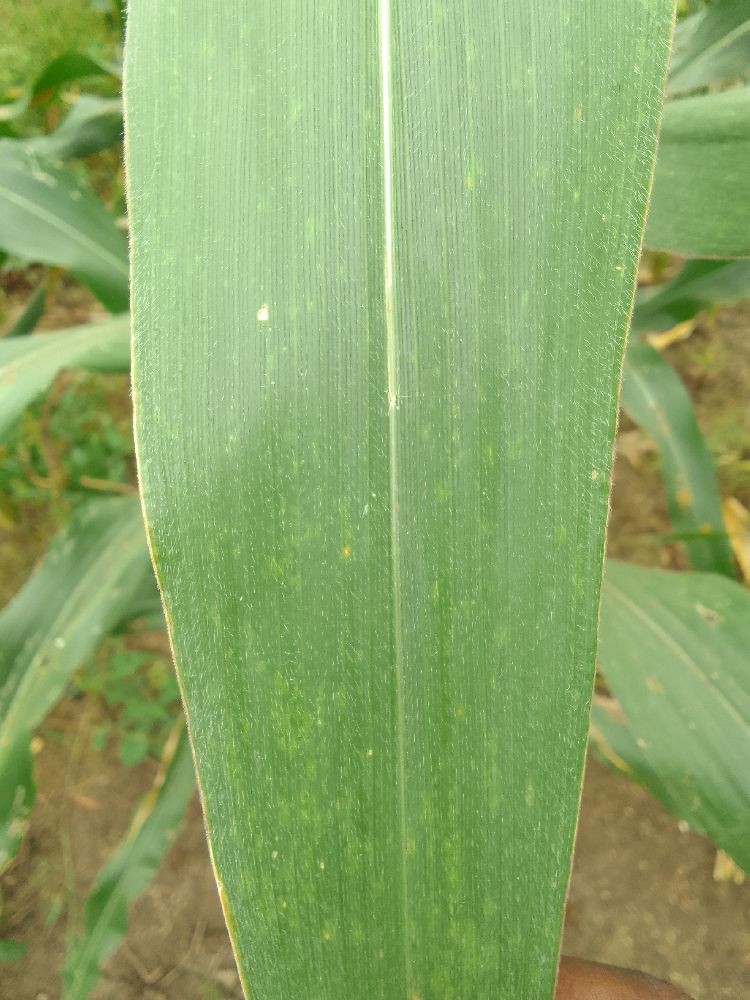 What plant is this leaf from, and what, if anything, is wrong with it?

maize, healthy
